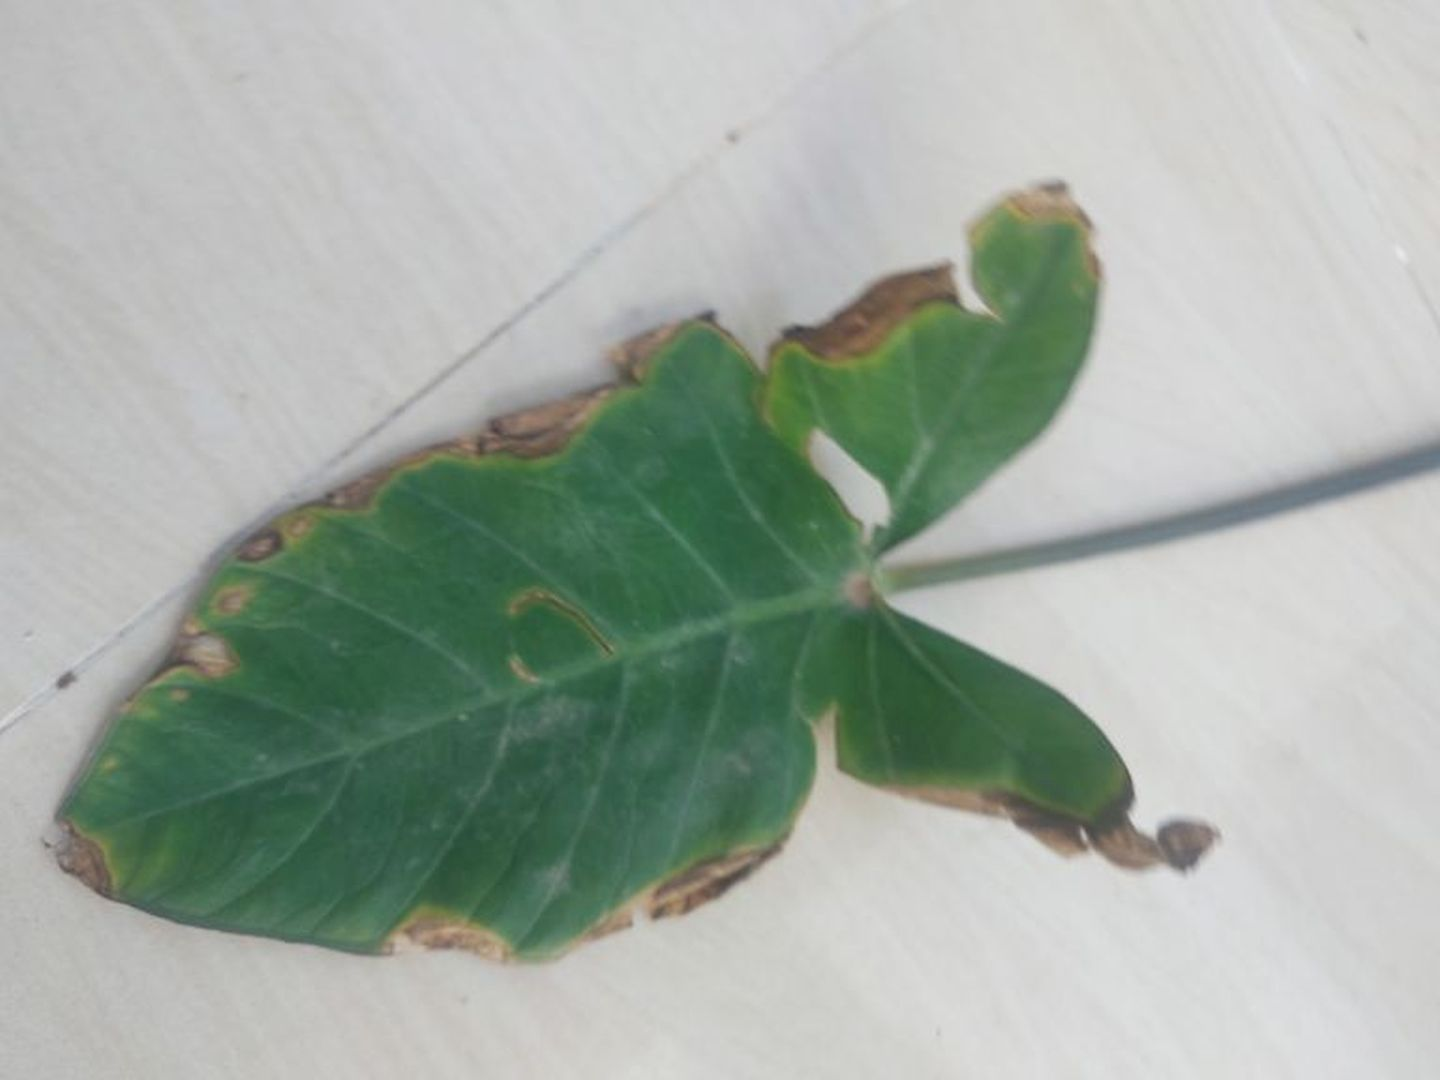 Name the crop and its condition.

taro, leaf blight
